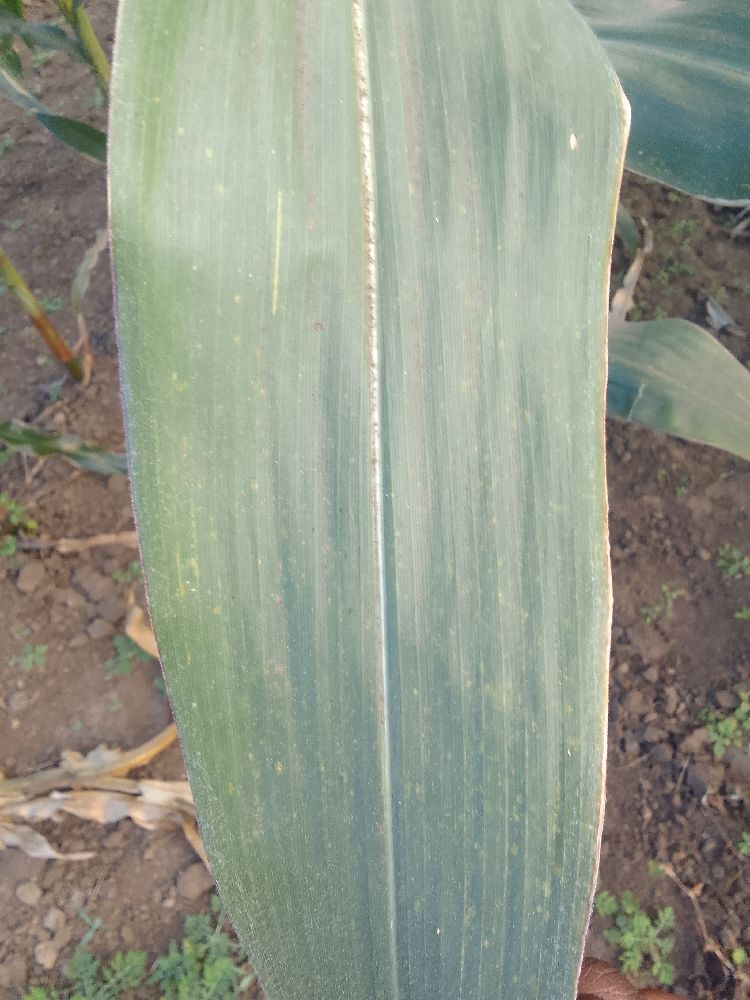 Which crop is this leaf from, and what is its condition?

maize, healthy
